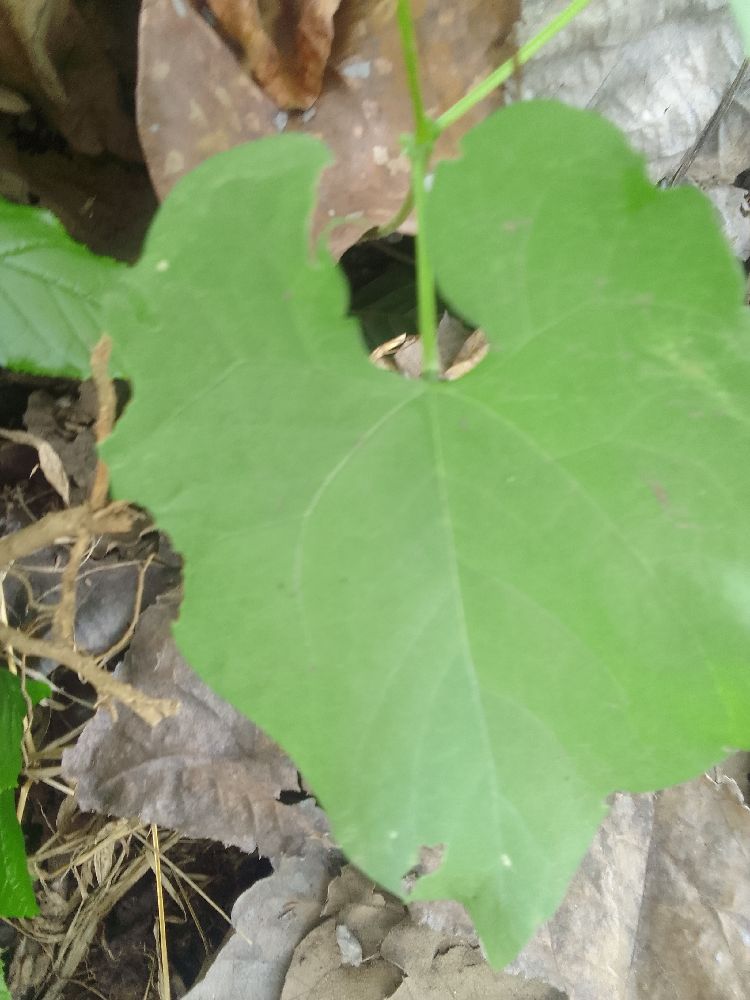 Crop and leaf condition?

common bean, healthy
